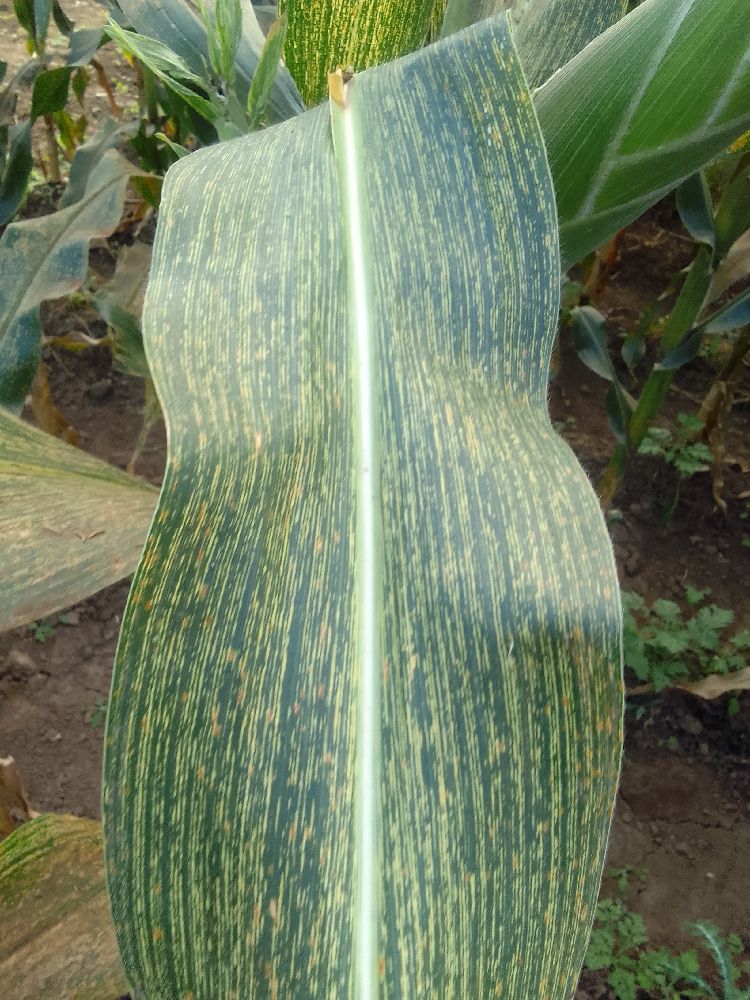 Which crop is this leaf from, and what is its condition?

maize, maize streak virus
